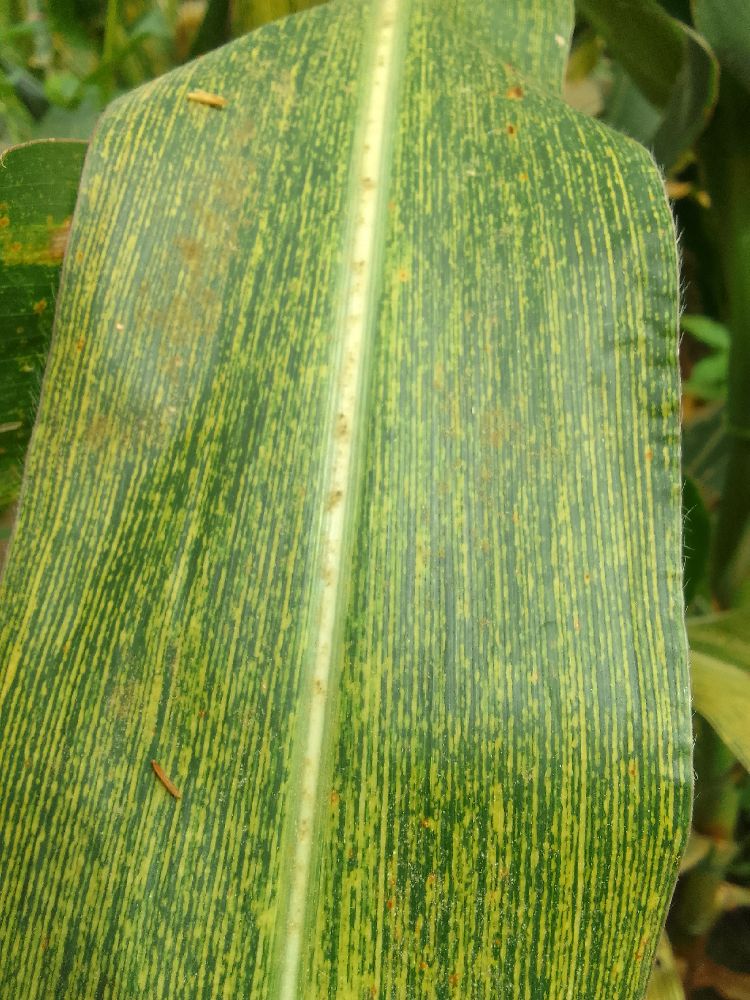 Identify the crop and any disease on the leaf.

maize, maize streak virus
